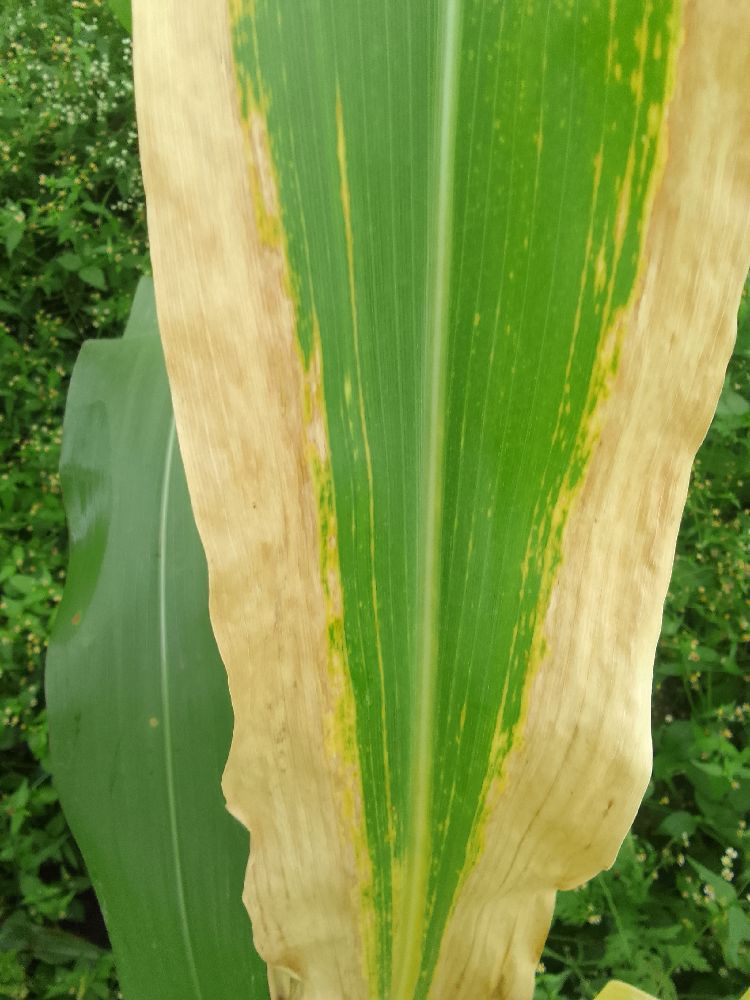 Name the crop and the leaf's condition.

maize, maize lethal necrosis
